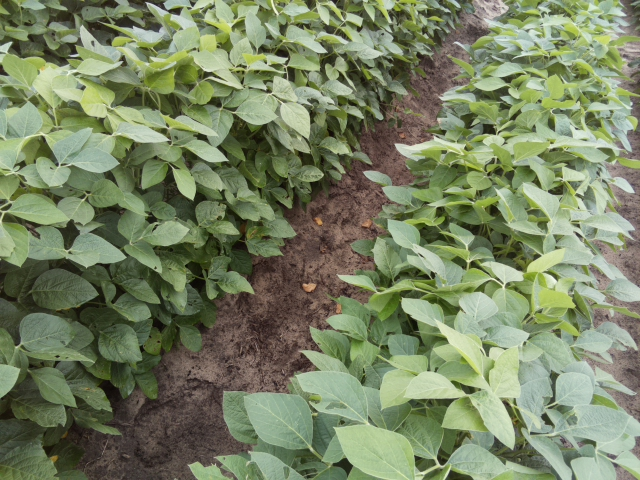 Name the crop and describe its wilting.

soybean, leaves with no wilting
